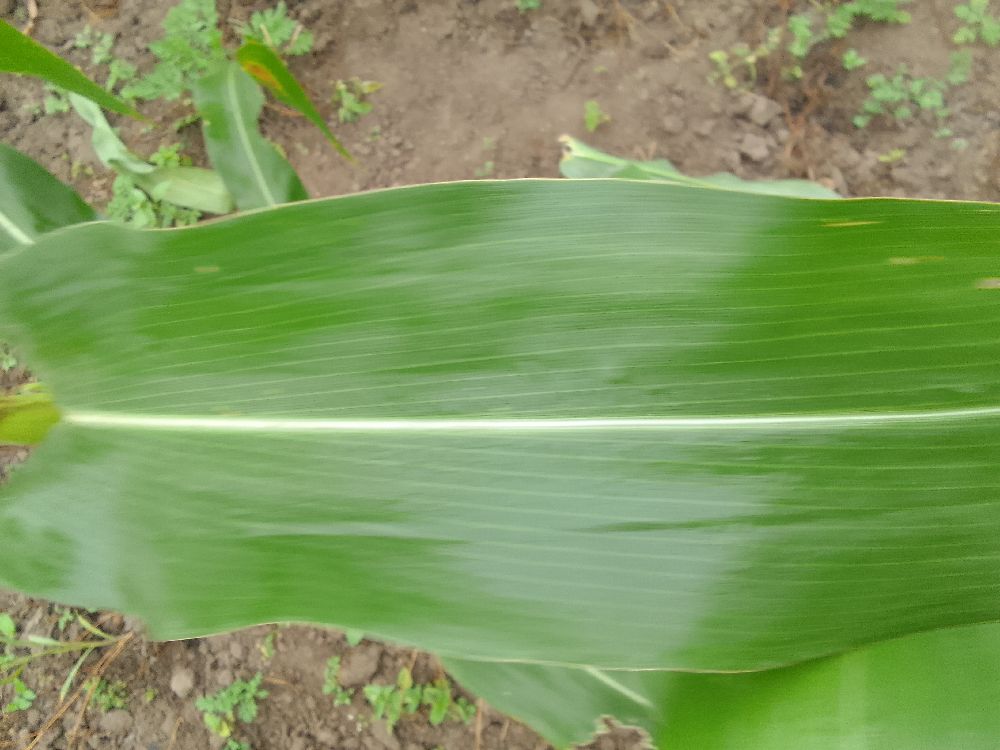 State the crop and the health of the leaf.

maize, healthy
